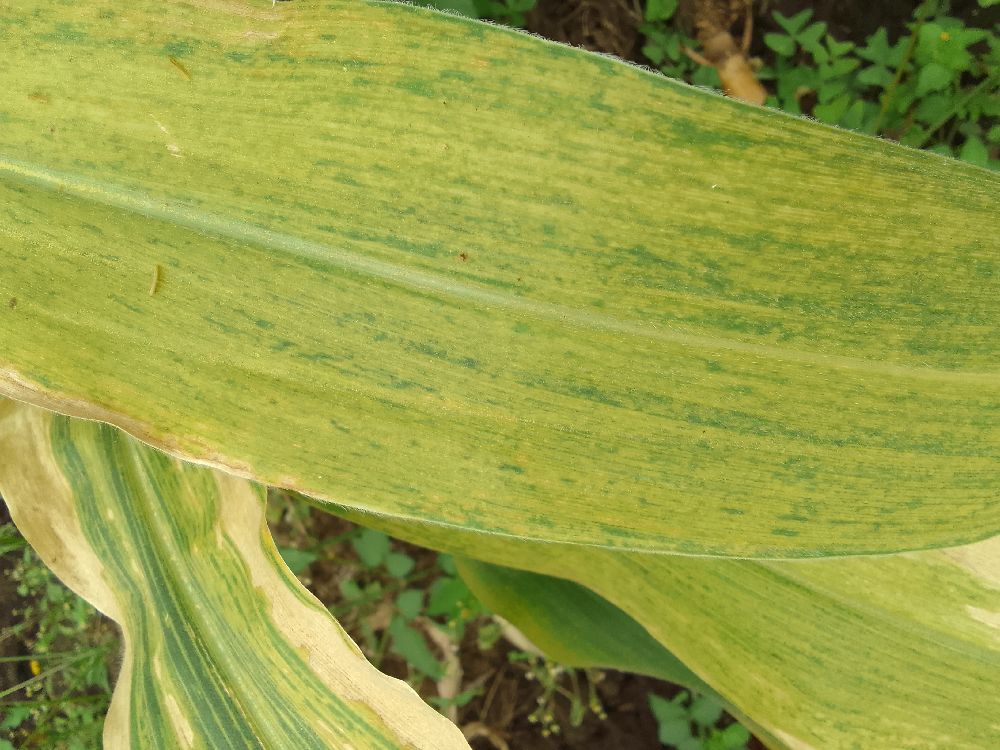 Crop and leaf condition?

maize, maize lethal necrosis
